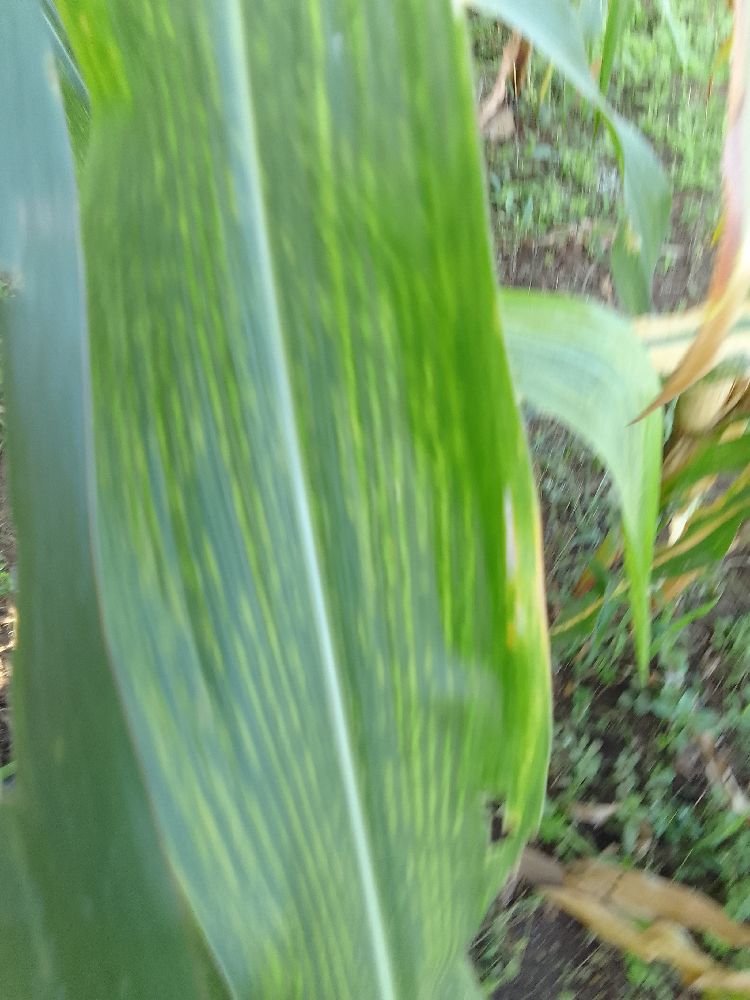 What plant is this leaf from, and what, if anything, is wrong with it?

maize, maize lethal necrosis
